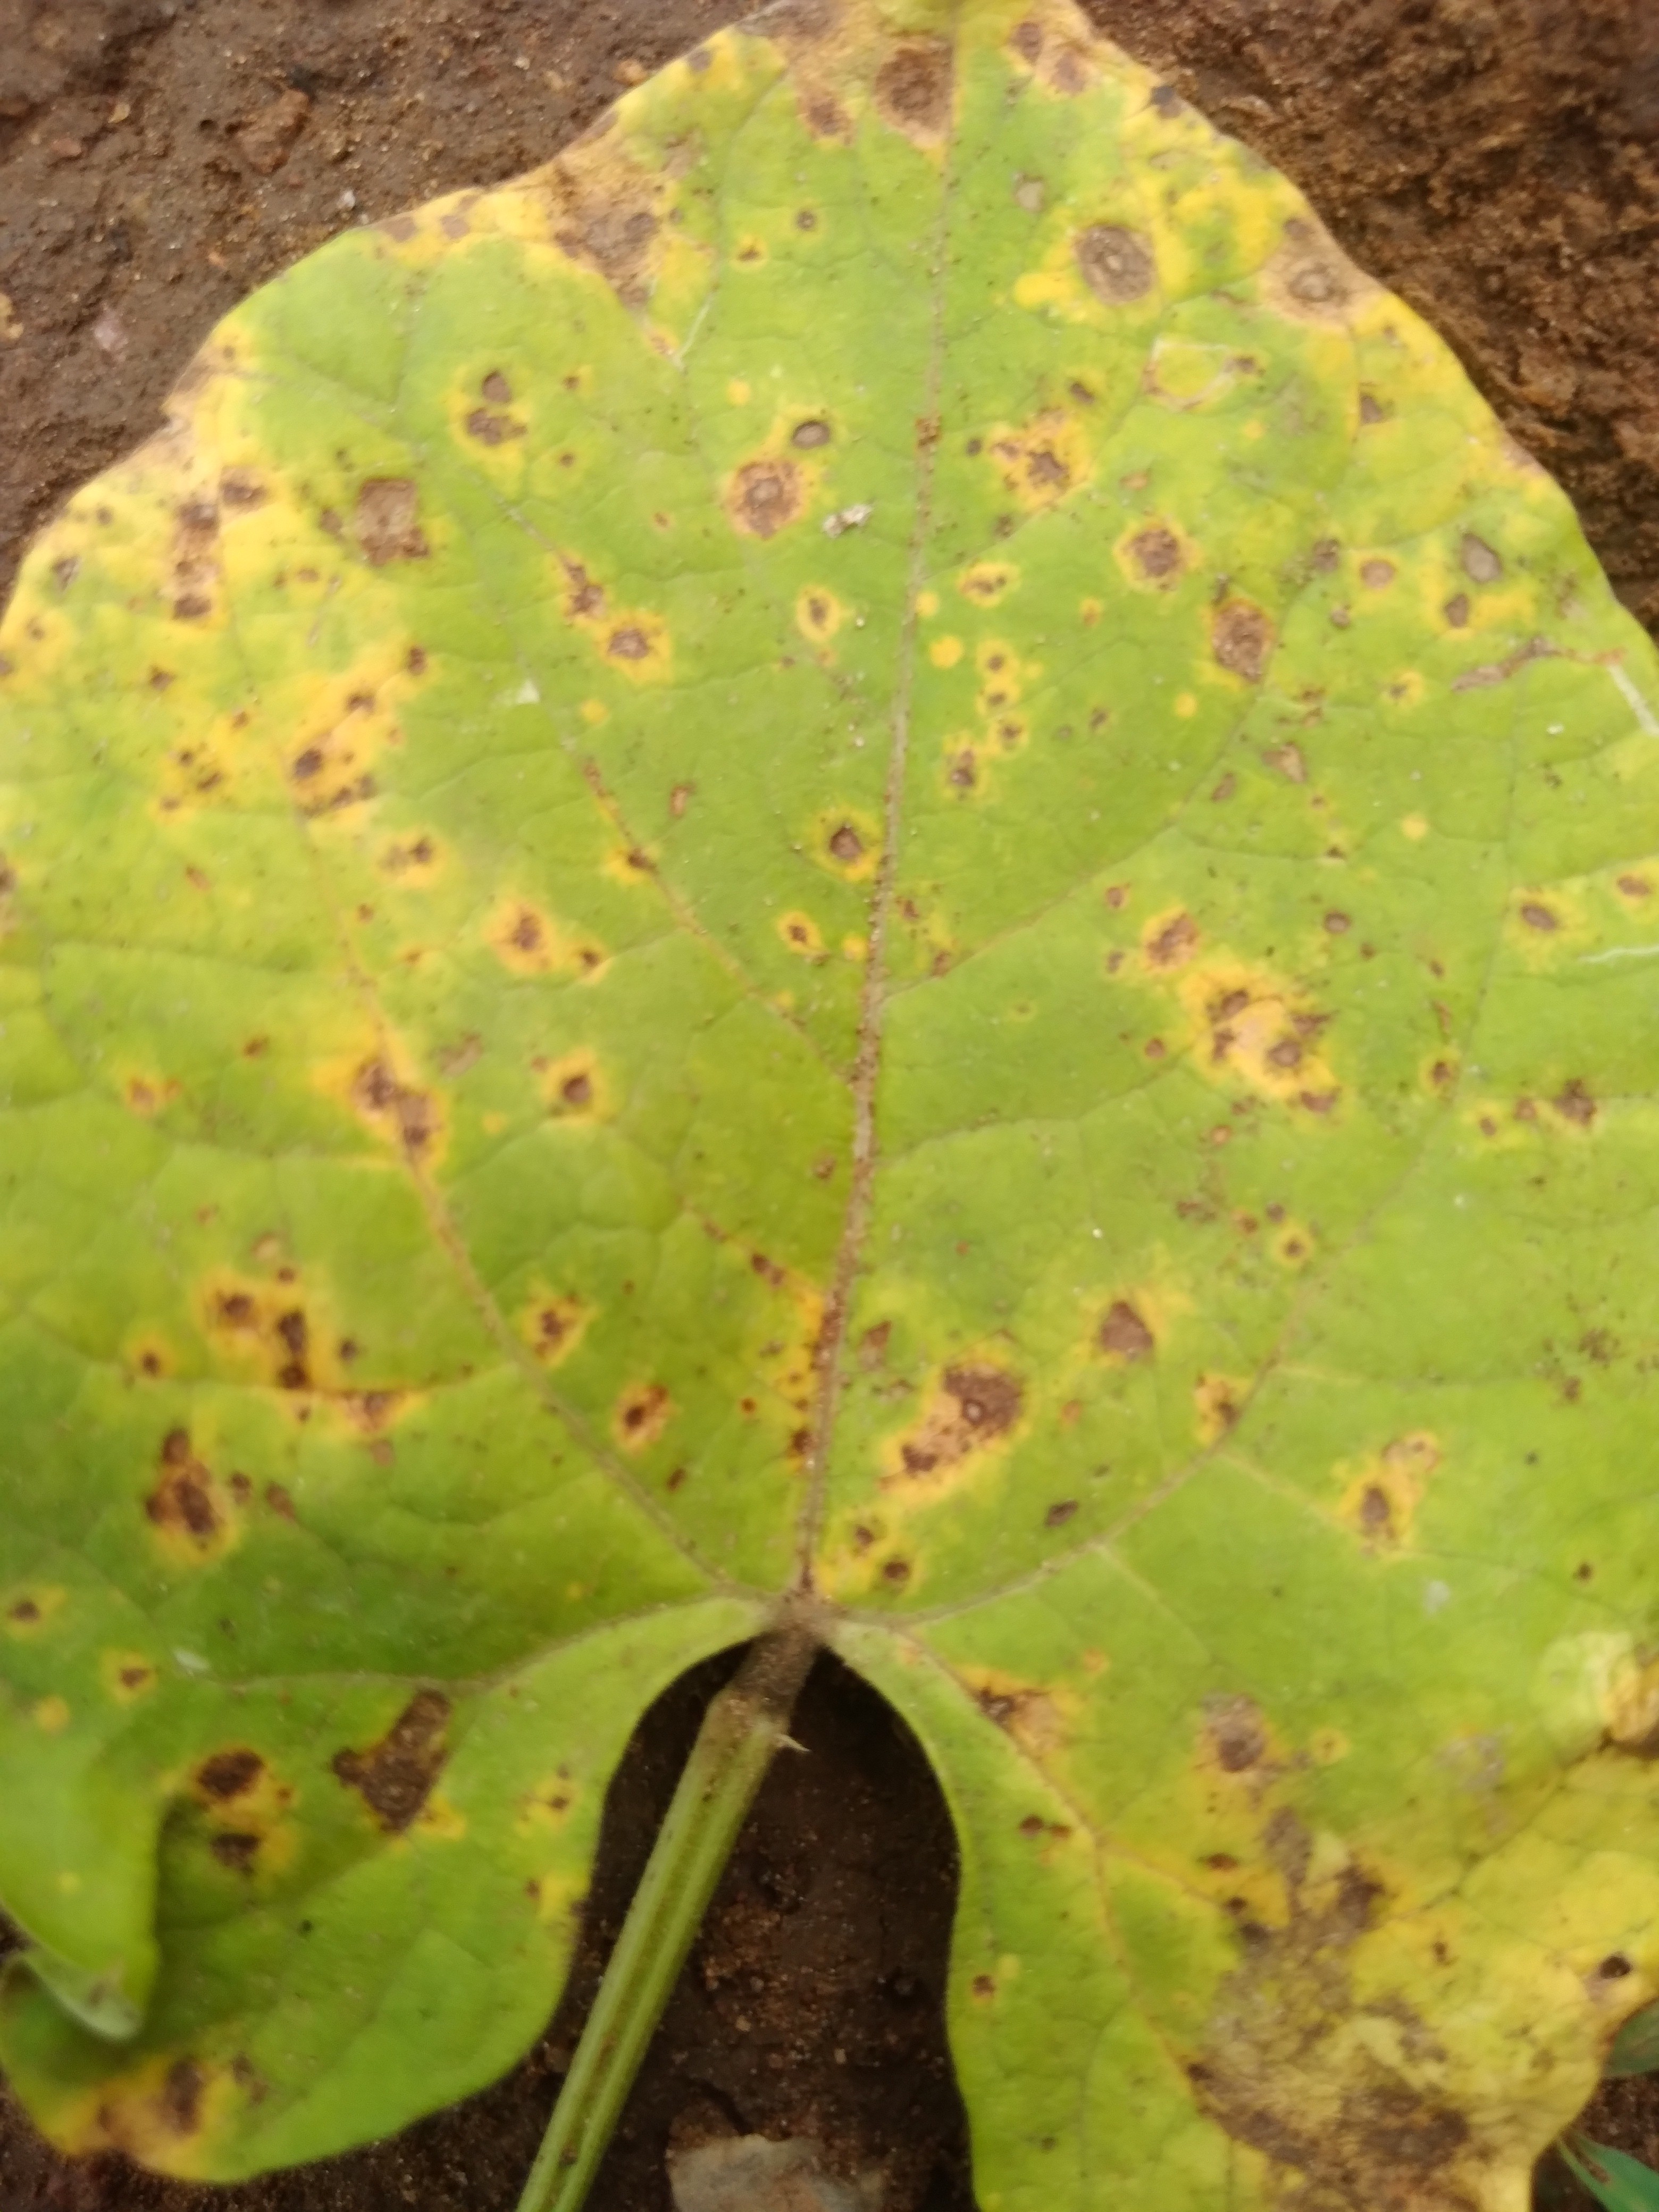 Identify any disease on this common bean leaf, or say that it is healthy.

rust
